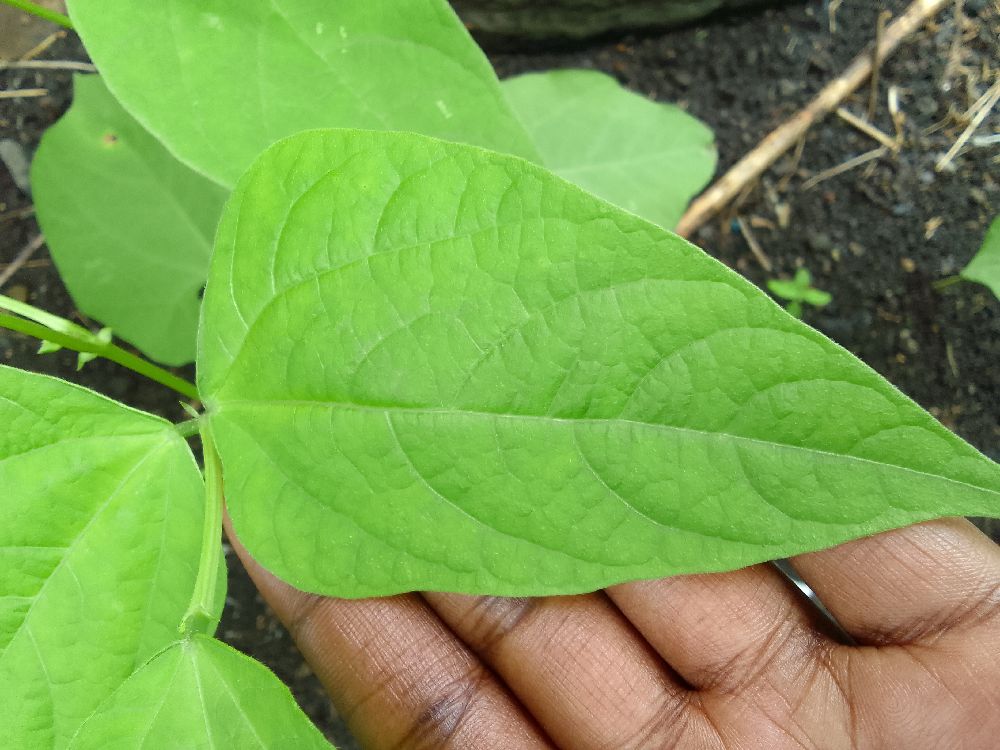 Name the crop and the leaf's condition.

common bean, healthy
